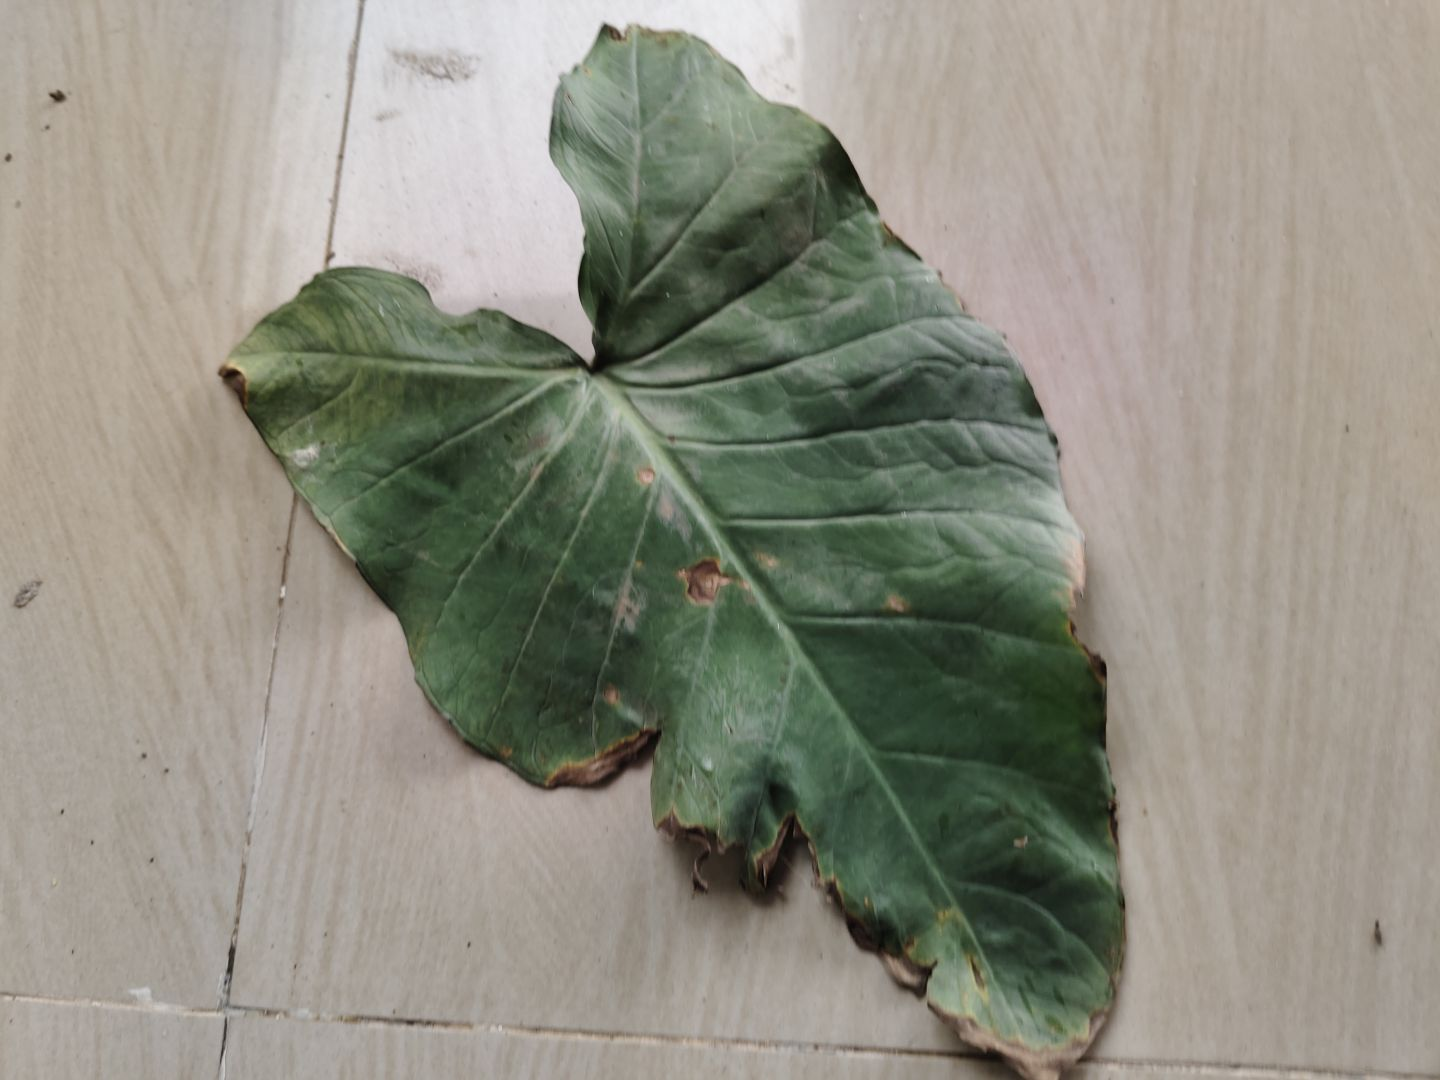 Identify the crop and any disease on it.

taro, leaf blight
